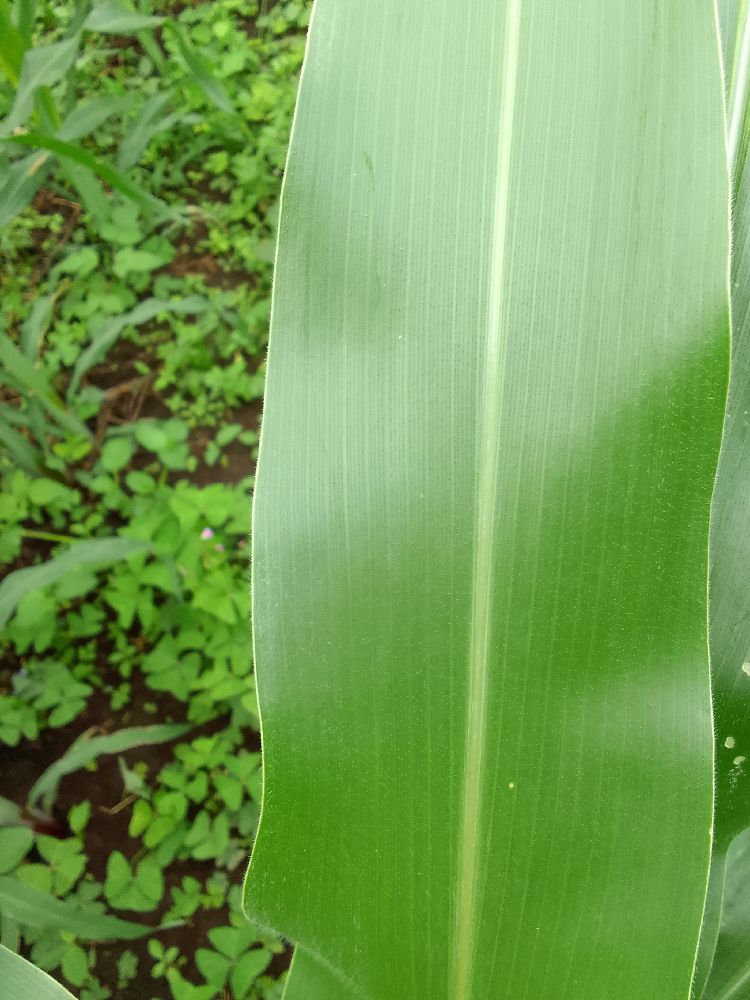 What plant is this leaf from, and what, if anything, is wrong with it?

maize, healthy
